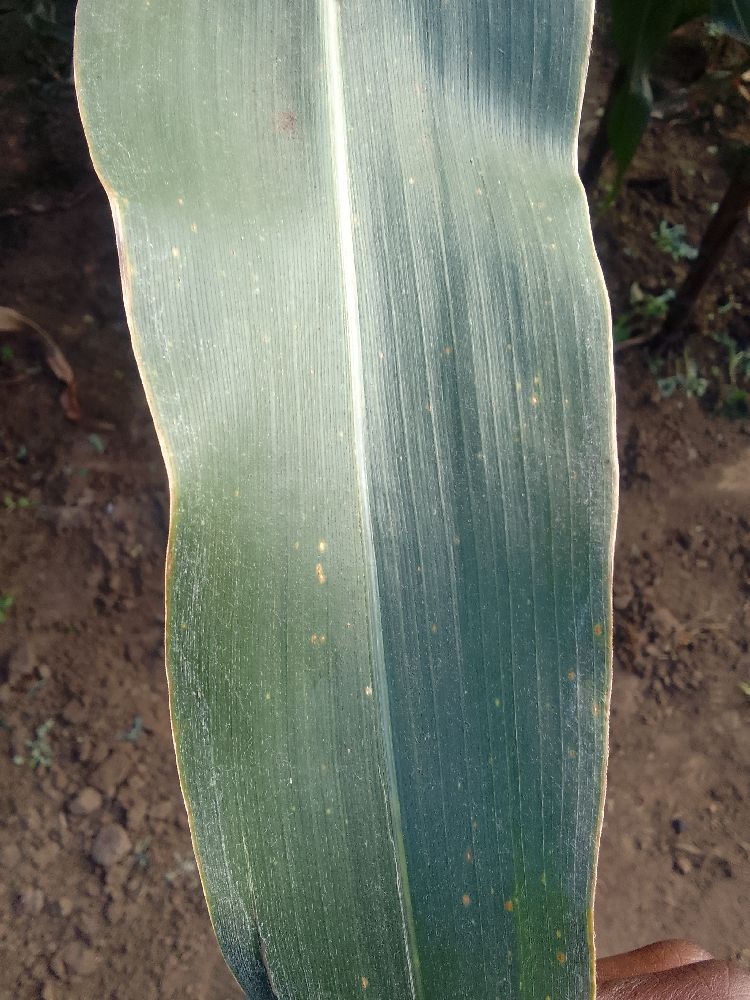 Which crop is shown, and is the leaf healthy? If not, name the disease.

maize, healthy
